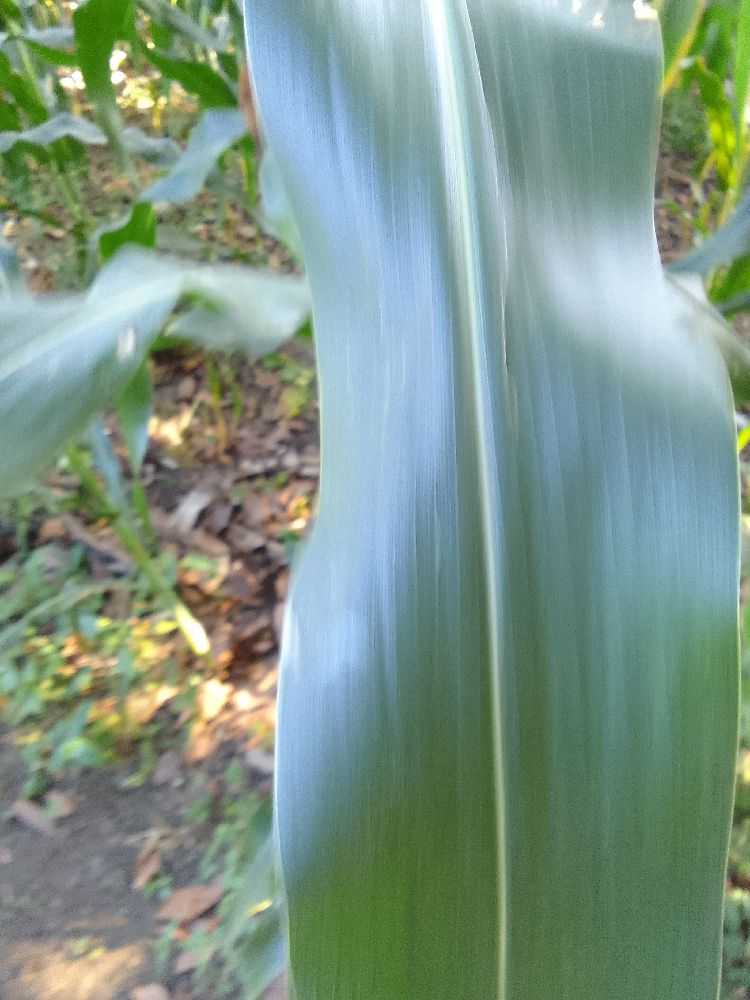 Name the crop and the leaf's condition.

maize, healthy
